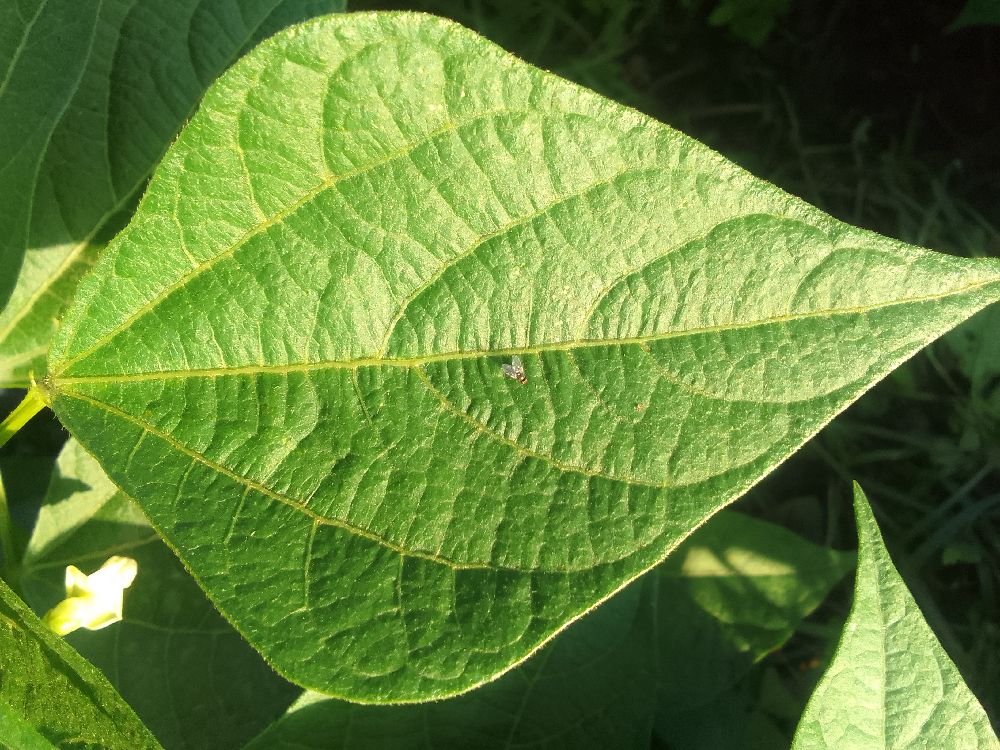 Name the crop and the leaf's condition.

common bean, healthy
